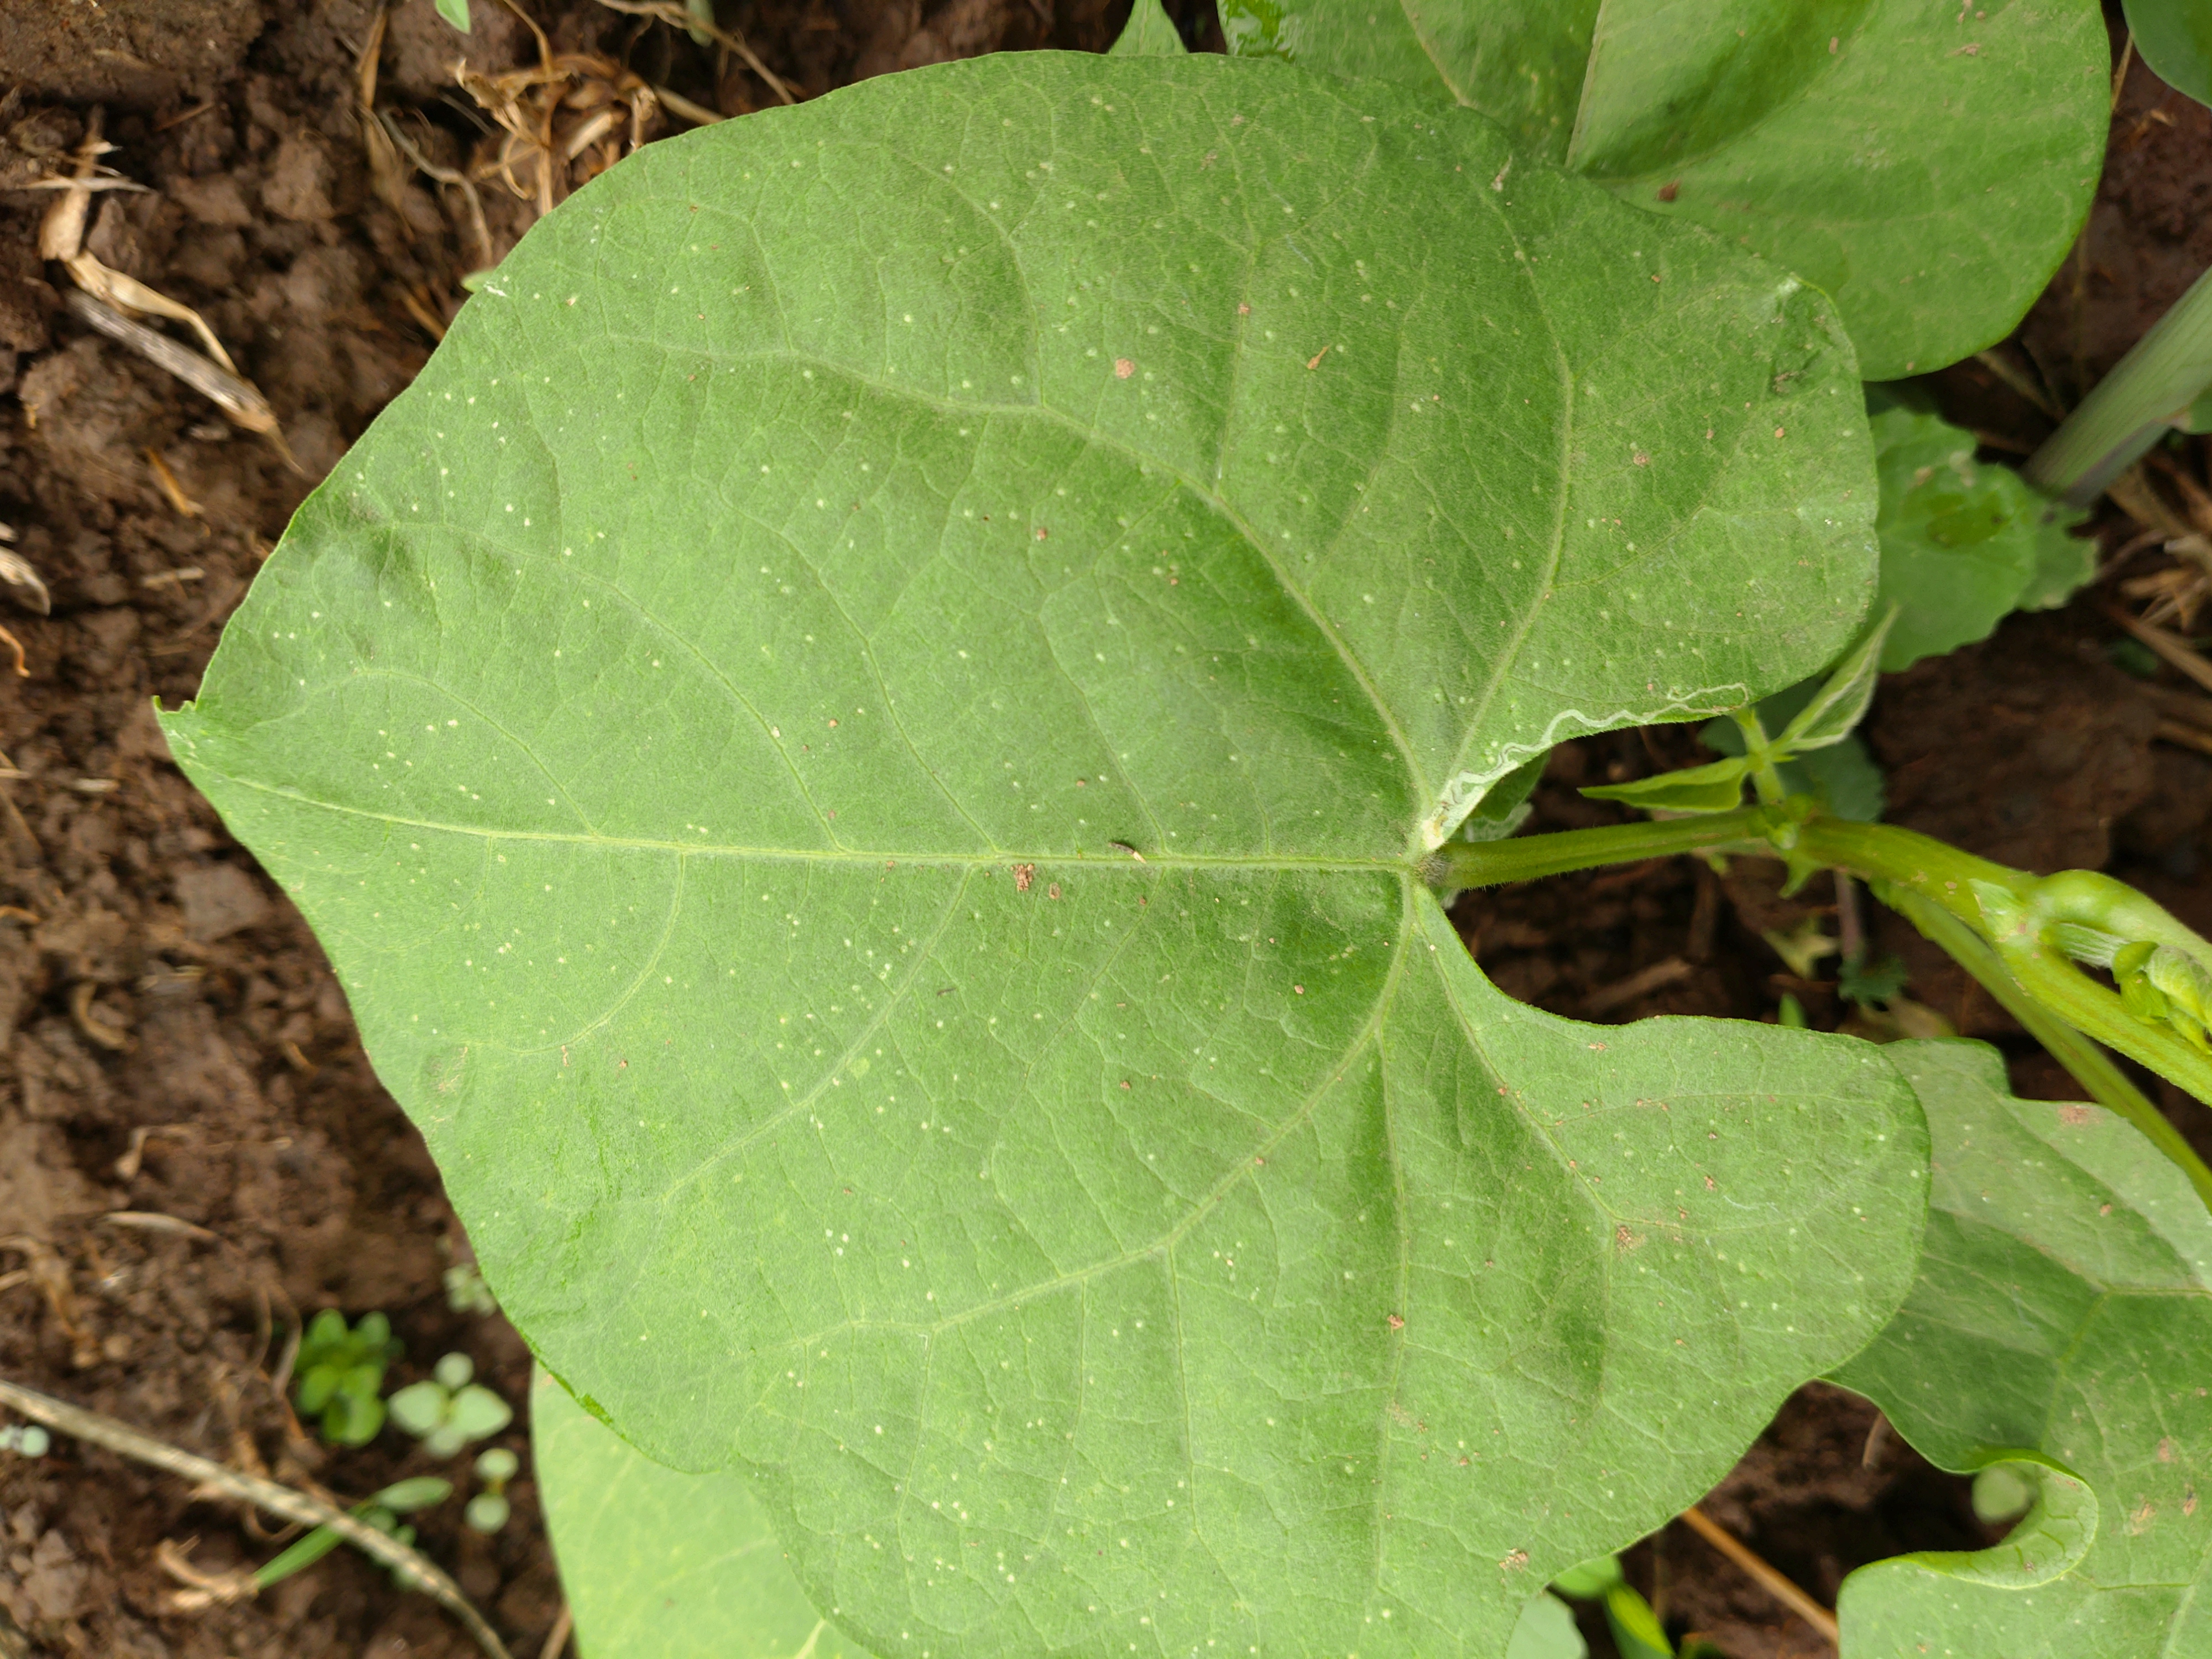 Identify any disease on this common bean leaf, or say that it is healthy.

healthy
